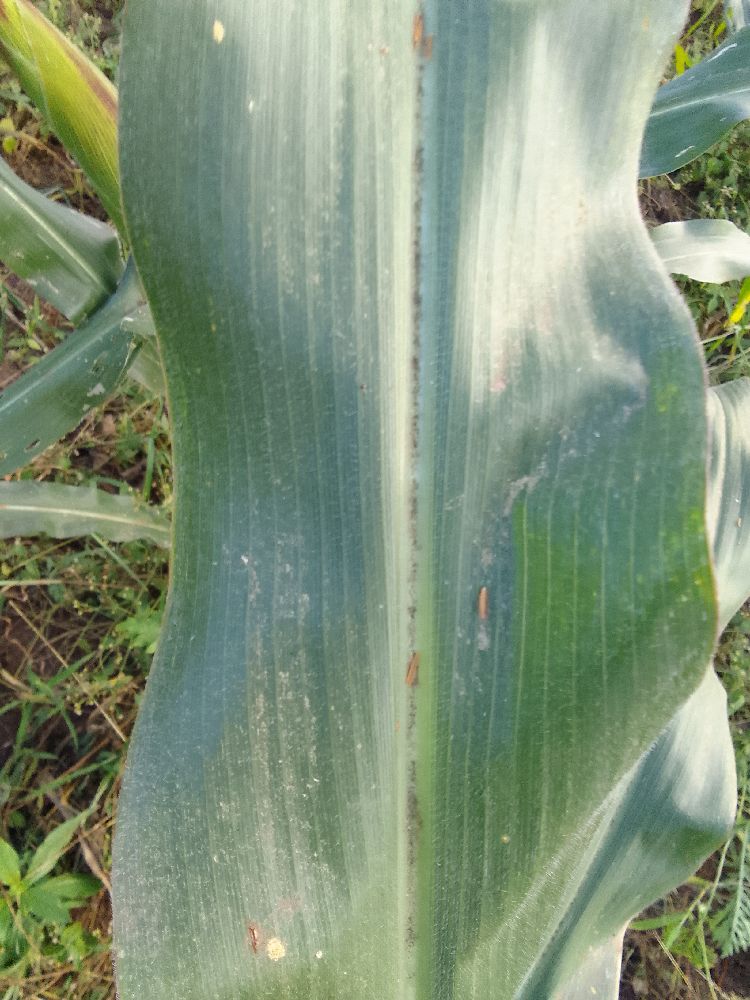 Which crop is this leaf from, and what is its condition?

maize, healthy
